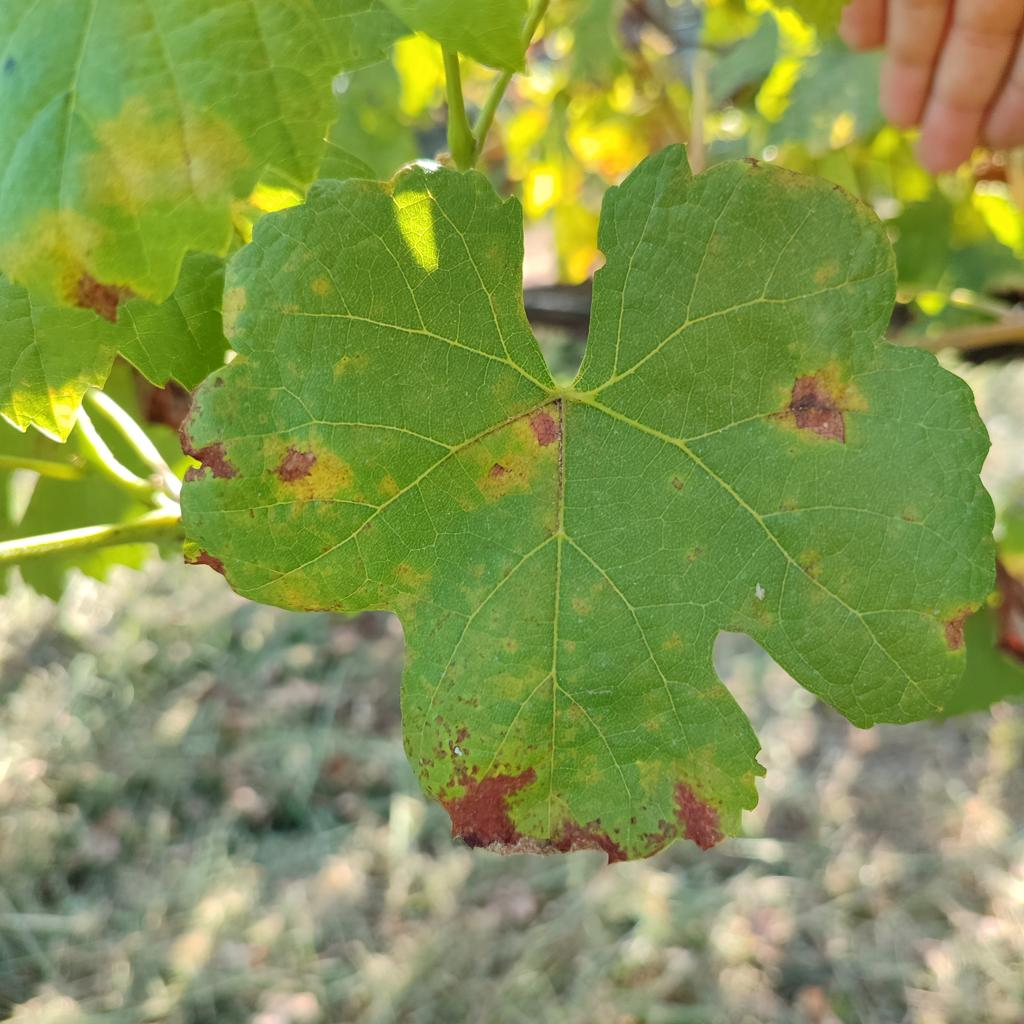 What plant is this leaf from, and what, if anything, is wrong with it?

grapevine, downy mildew
